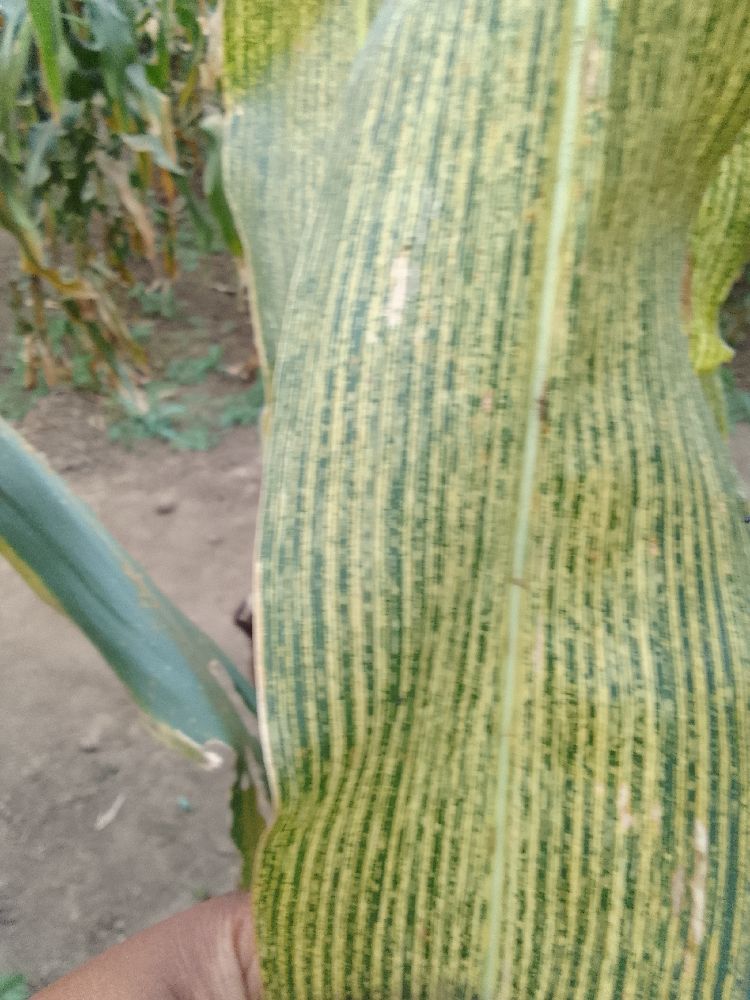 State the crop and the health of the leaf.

maize, maize streak virus
